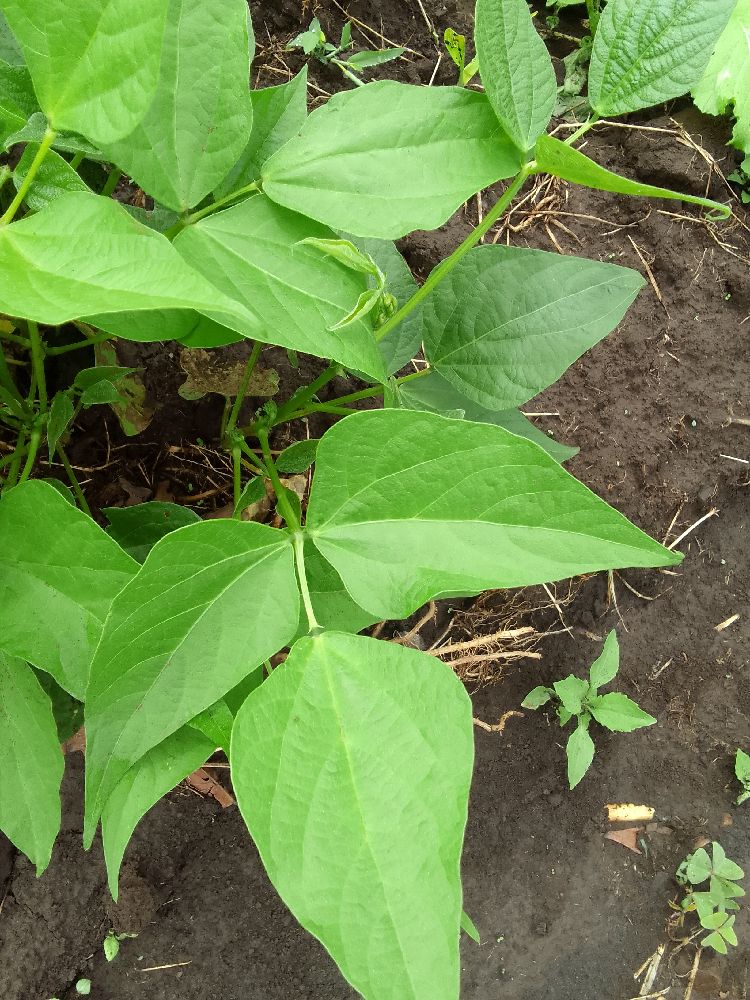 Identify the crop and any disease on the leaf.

common bean, healthy
